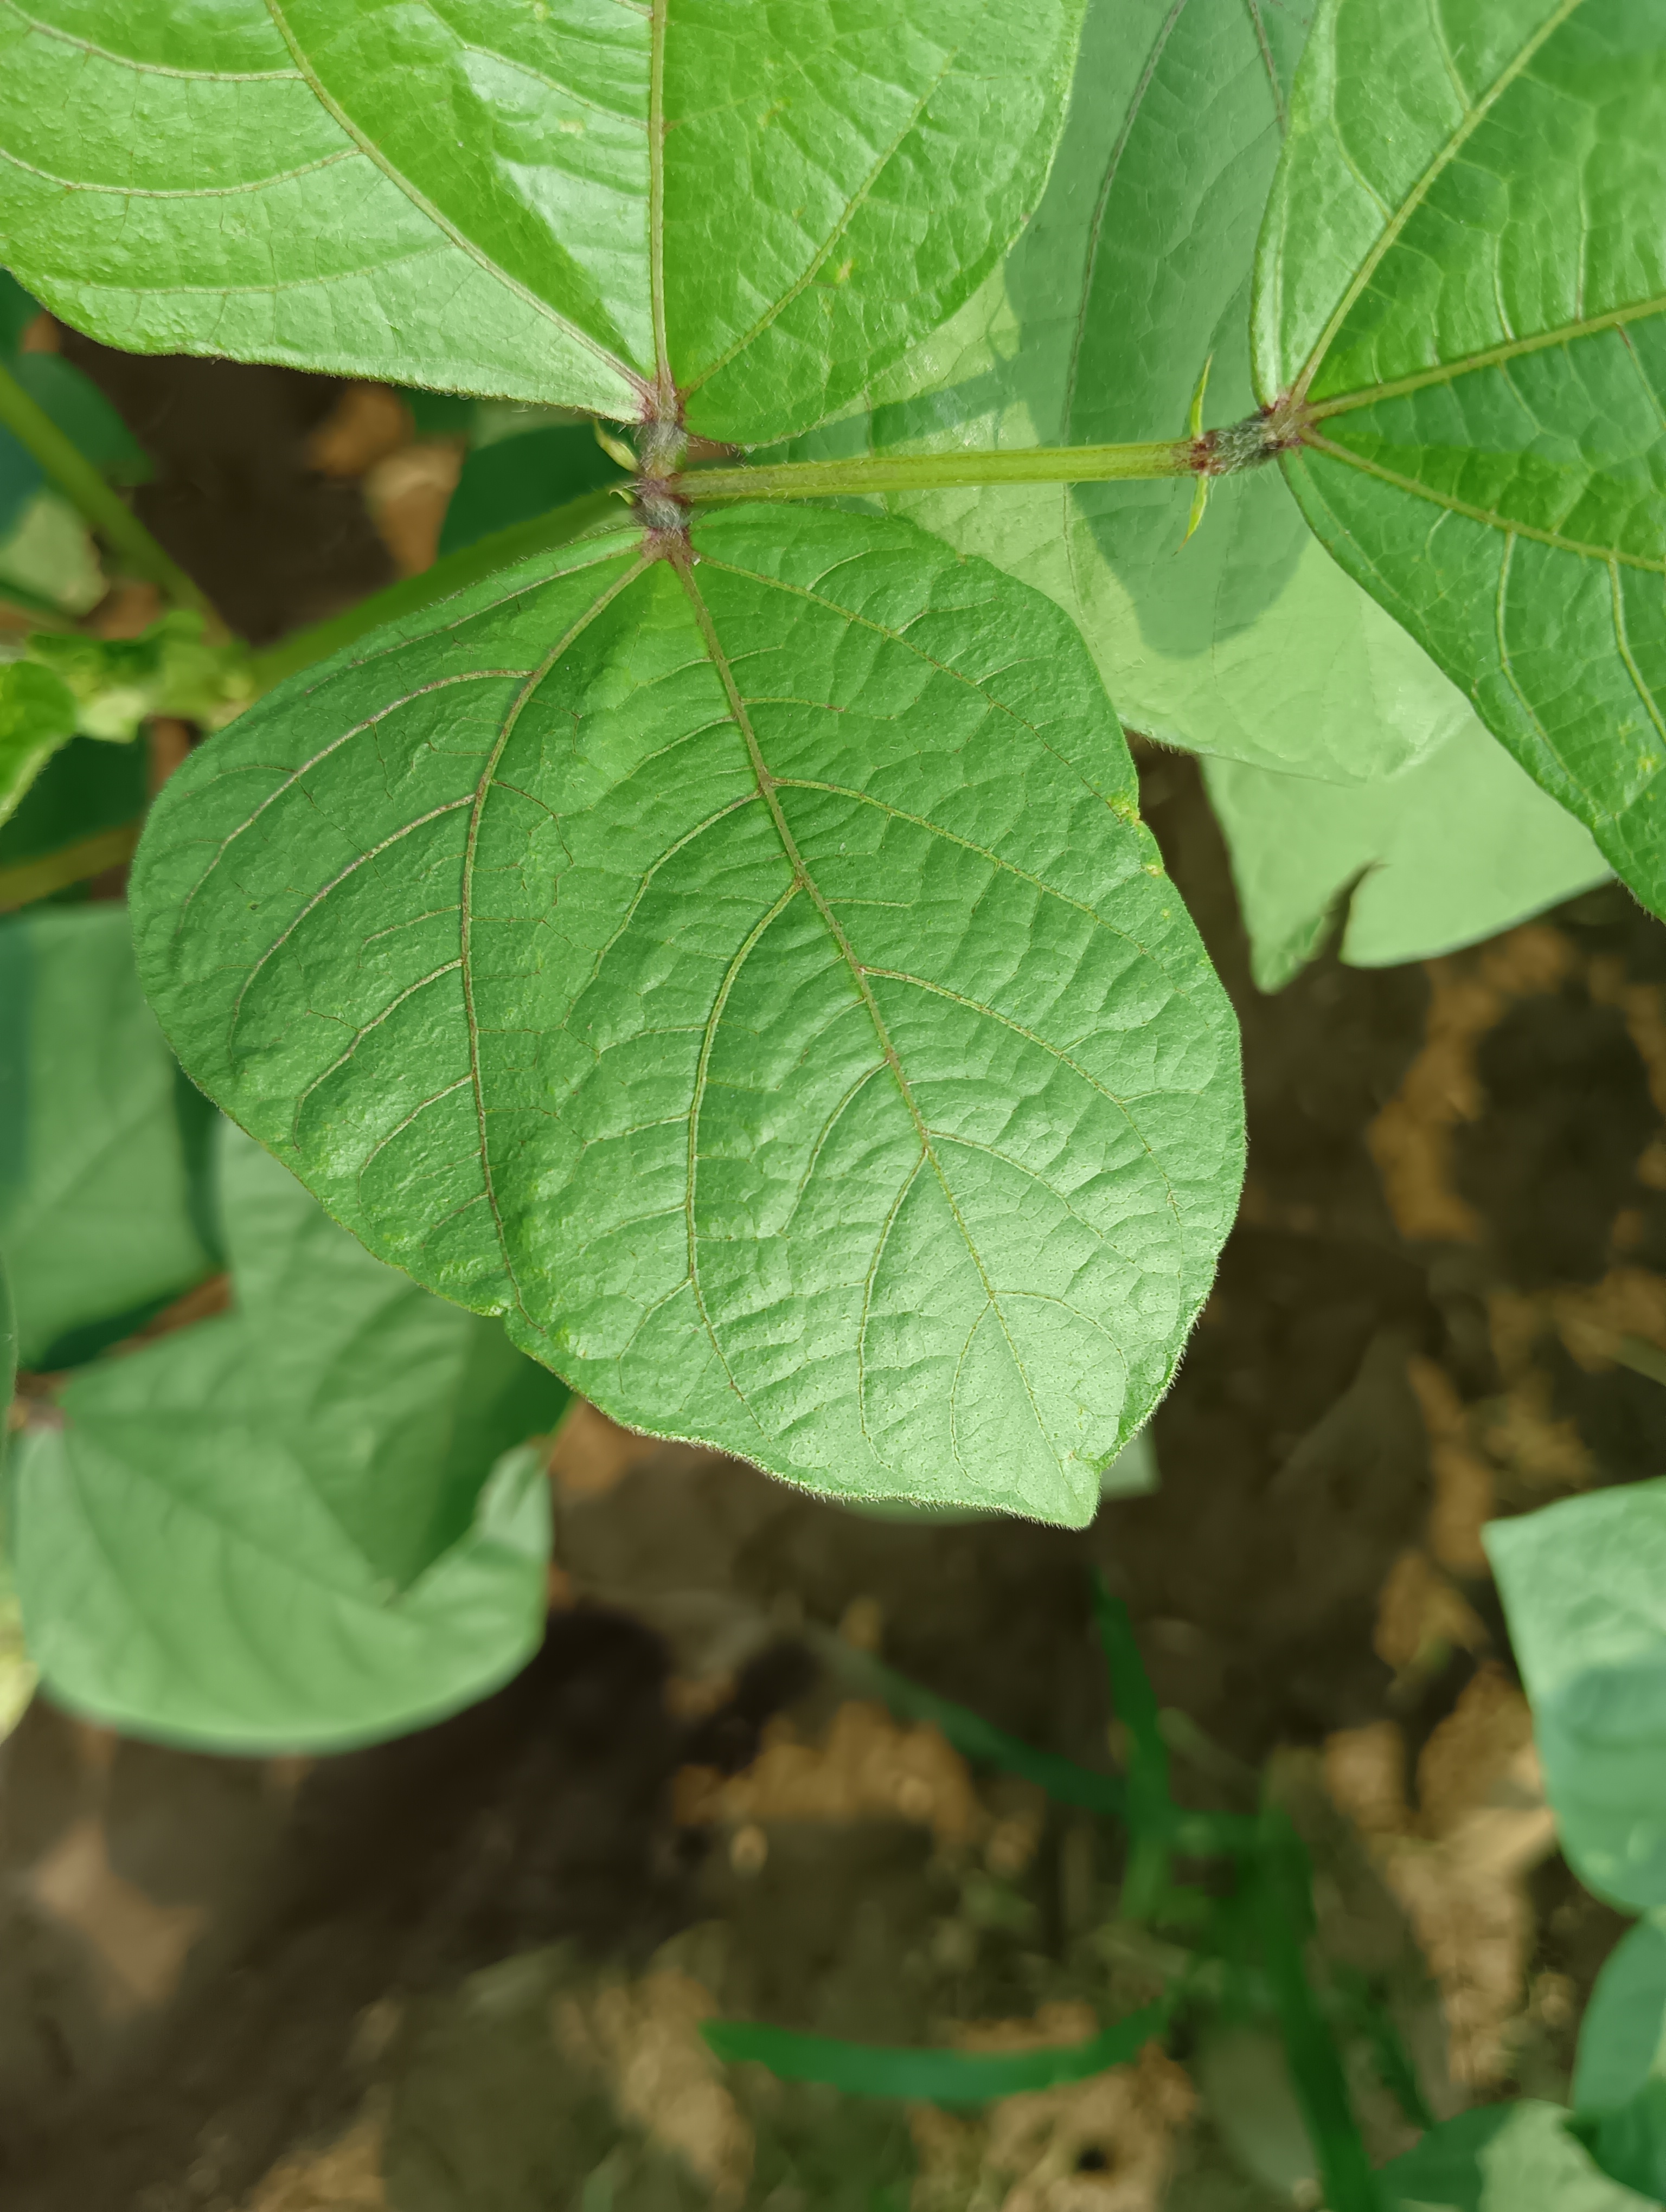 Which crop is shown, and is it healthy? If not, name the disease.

mungbean, healthy
